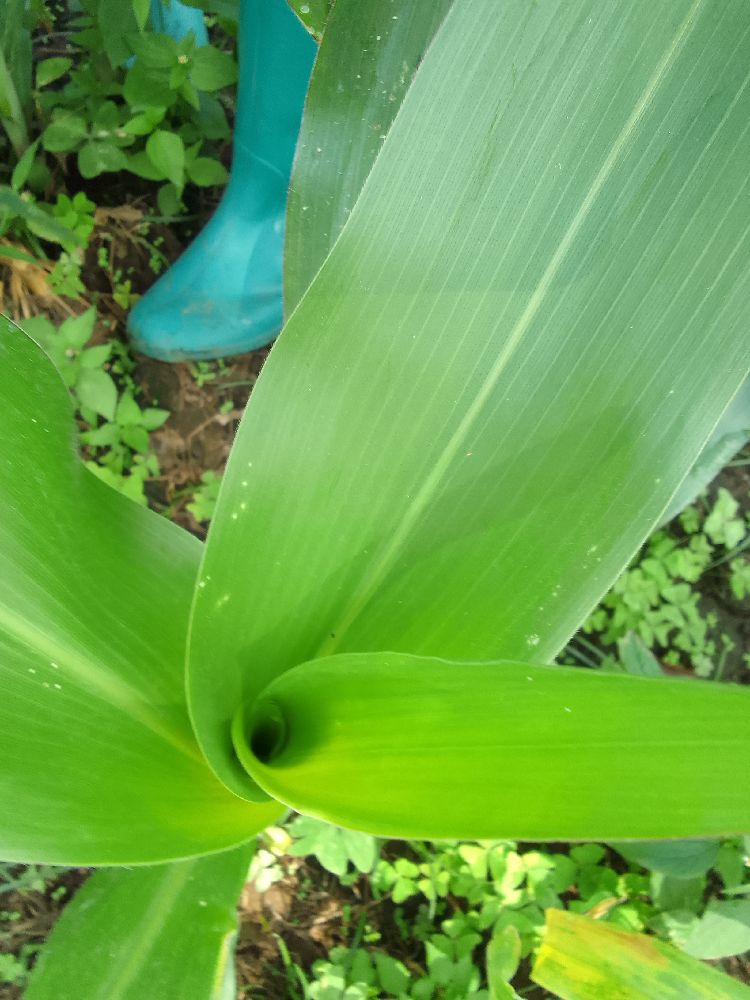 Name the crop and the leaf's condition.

maize, healthy
